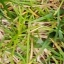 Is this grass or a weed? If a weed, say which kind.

grass
